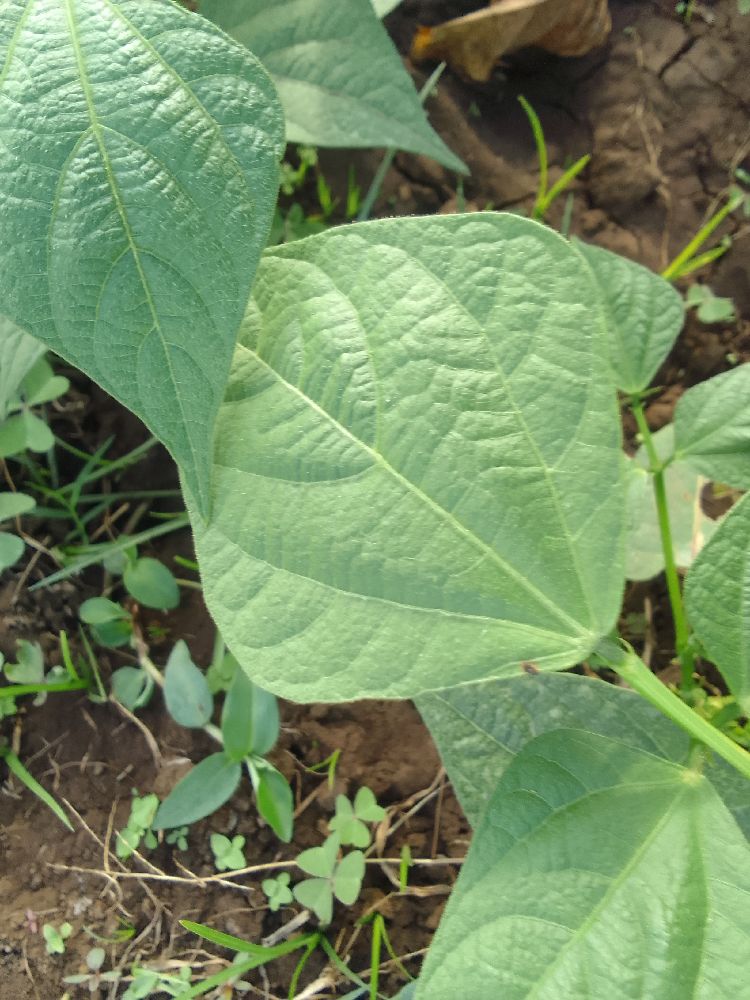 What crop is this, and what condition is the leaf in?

common bean, healthy
